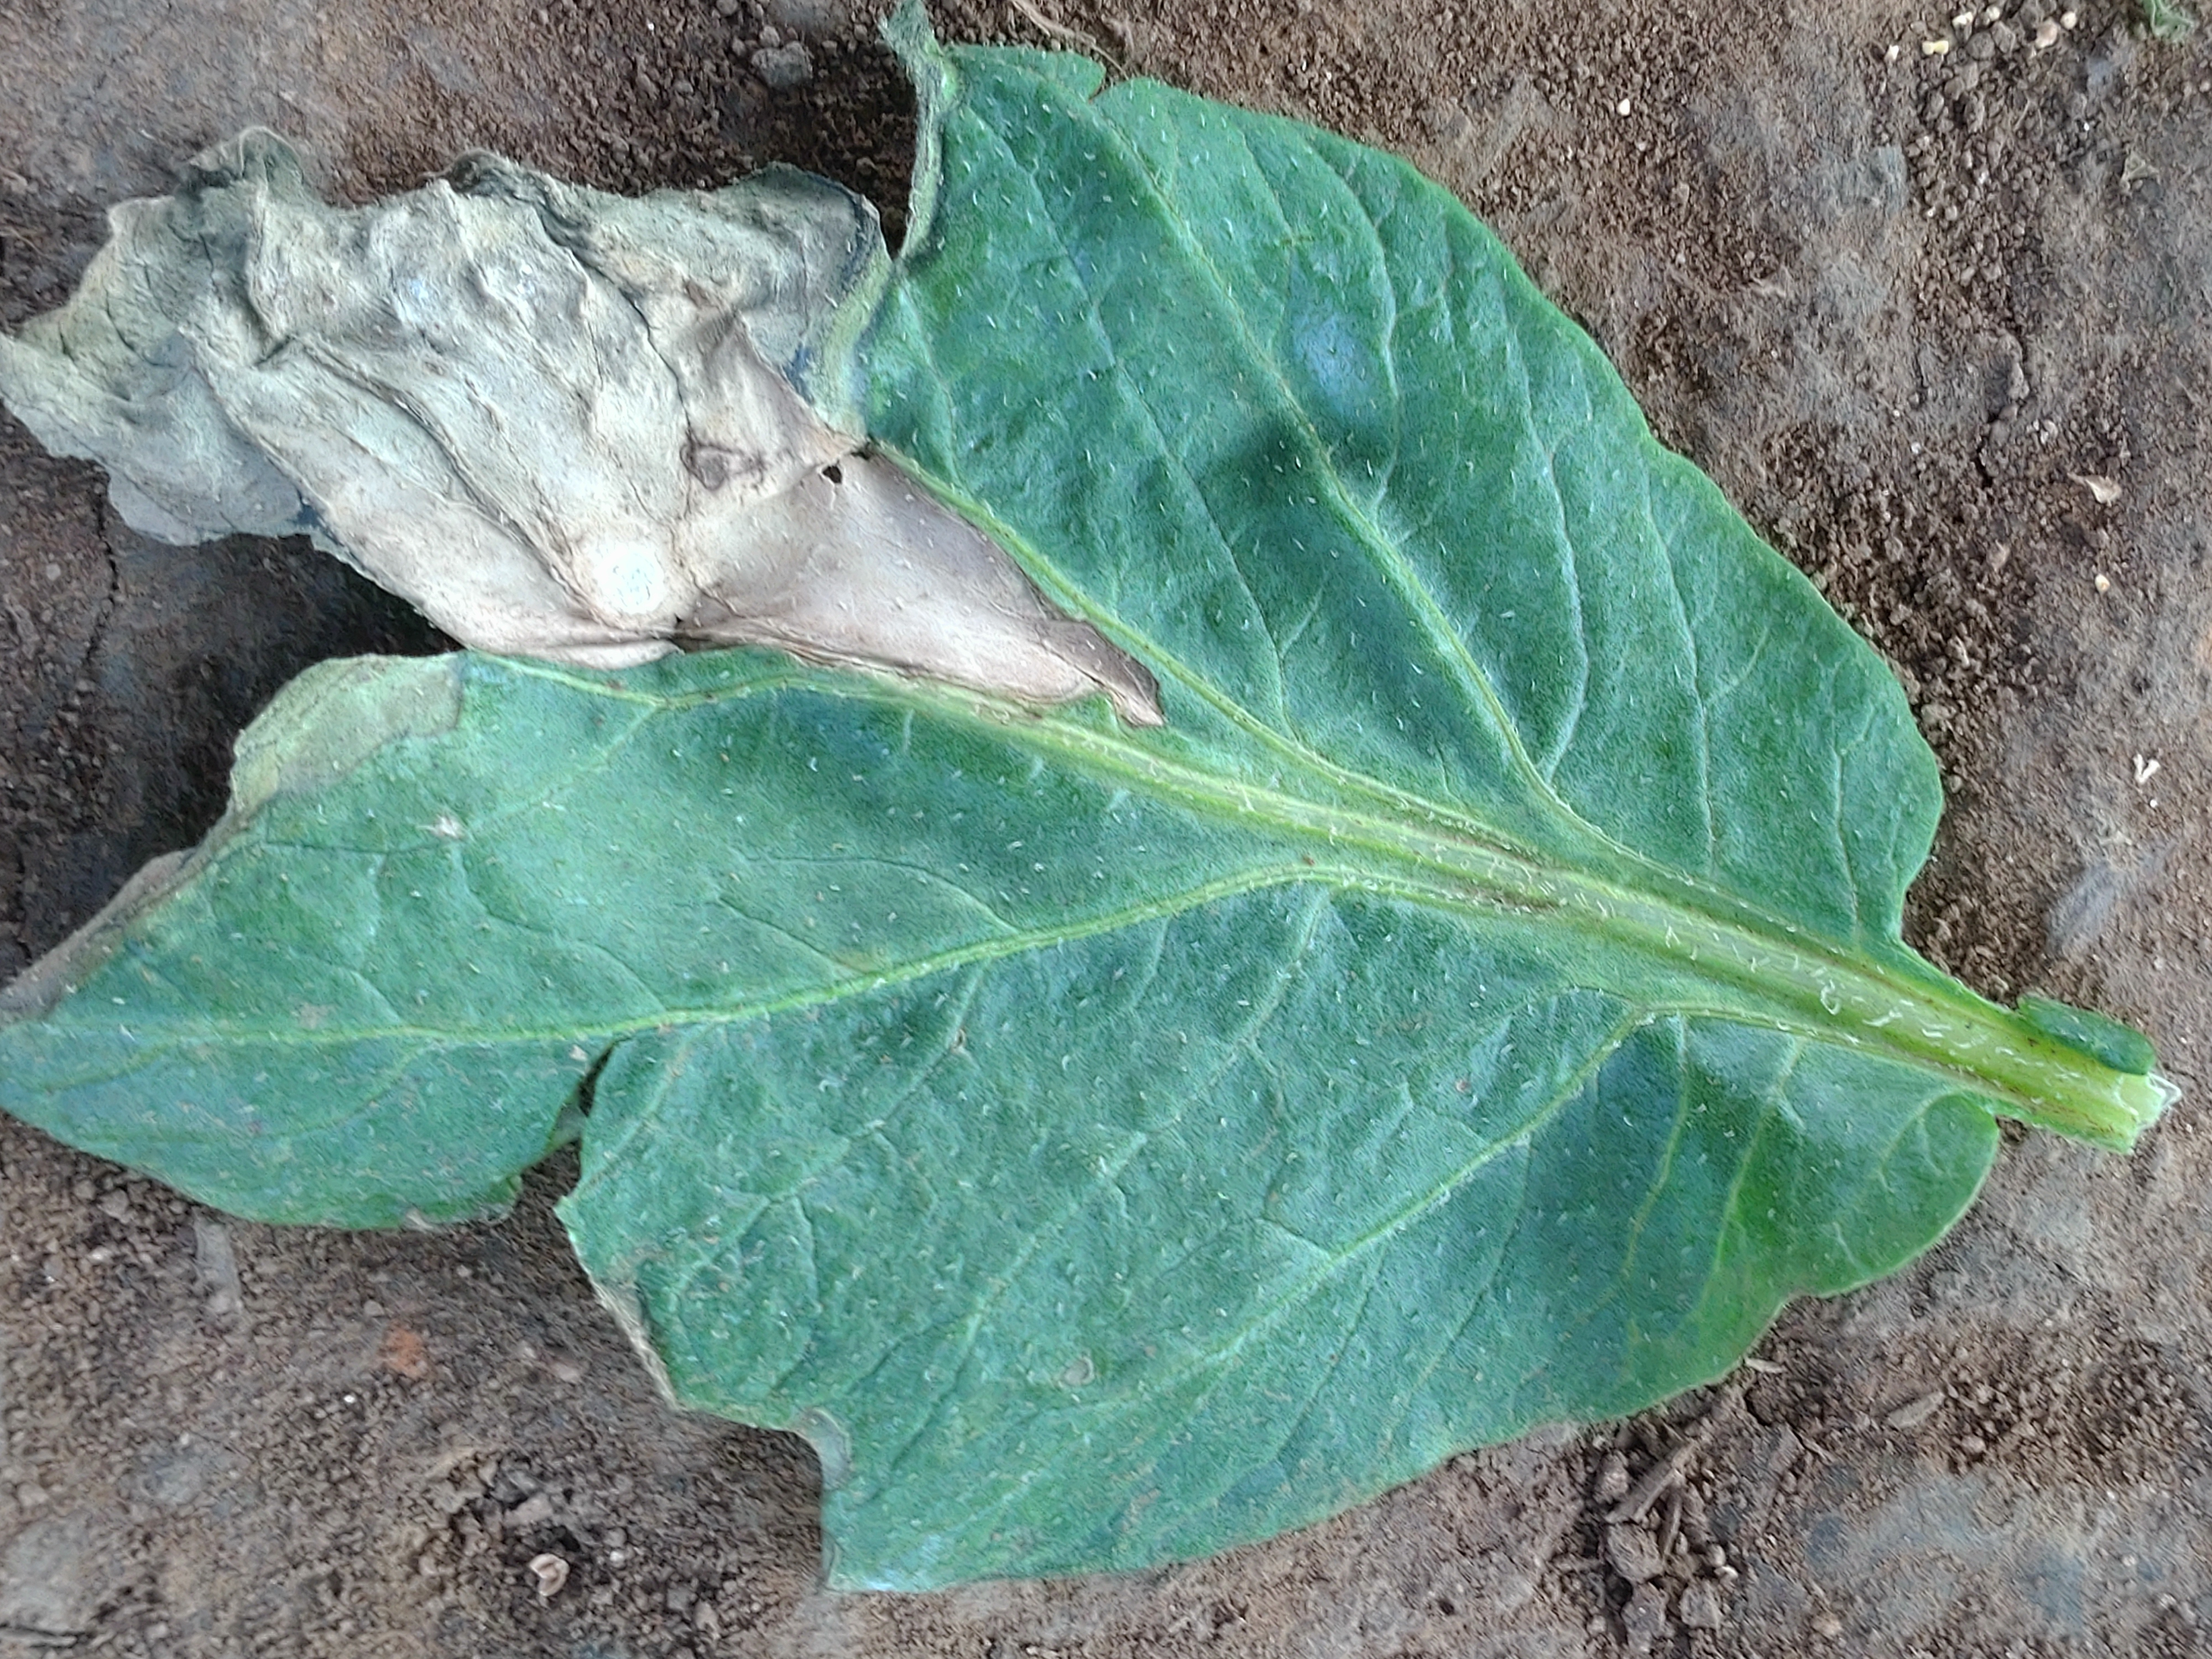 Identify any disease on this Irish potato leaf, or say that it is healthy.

early blight
